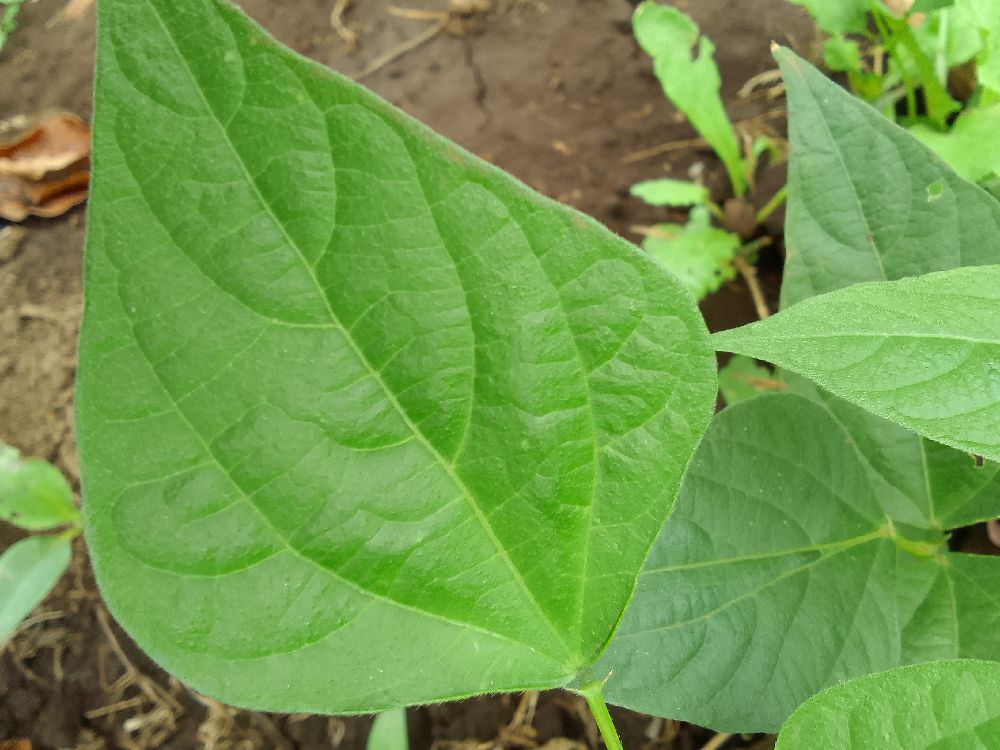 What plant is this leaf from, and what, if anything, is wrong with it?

common bean, healthy
